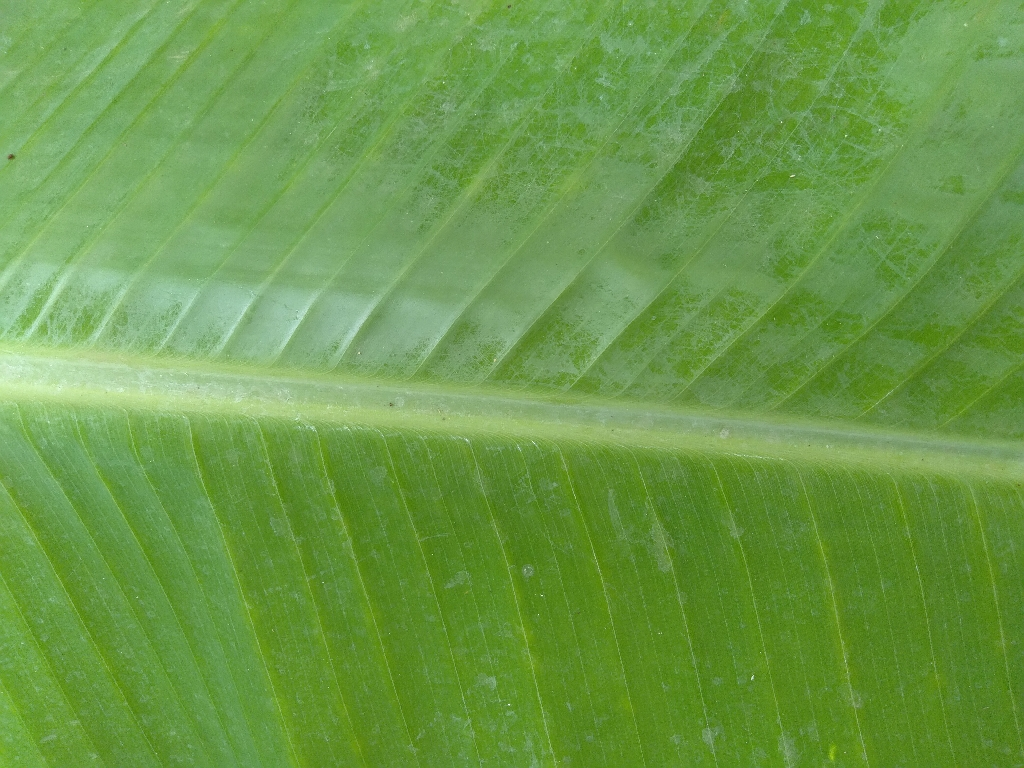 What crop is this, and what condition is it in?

banana, healthy
